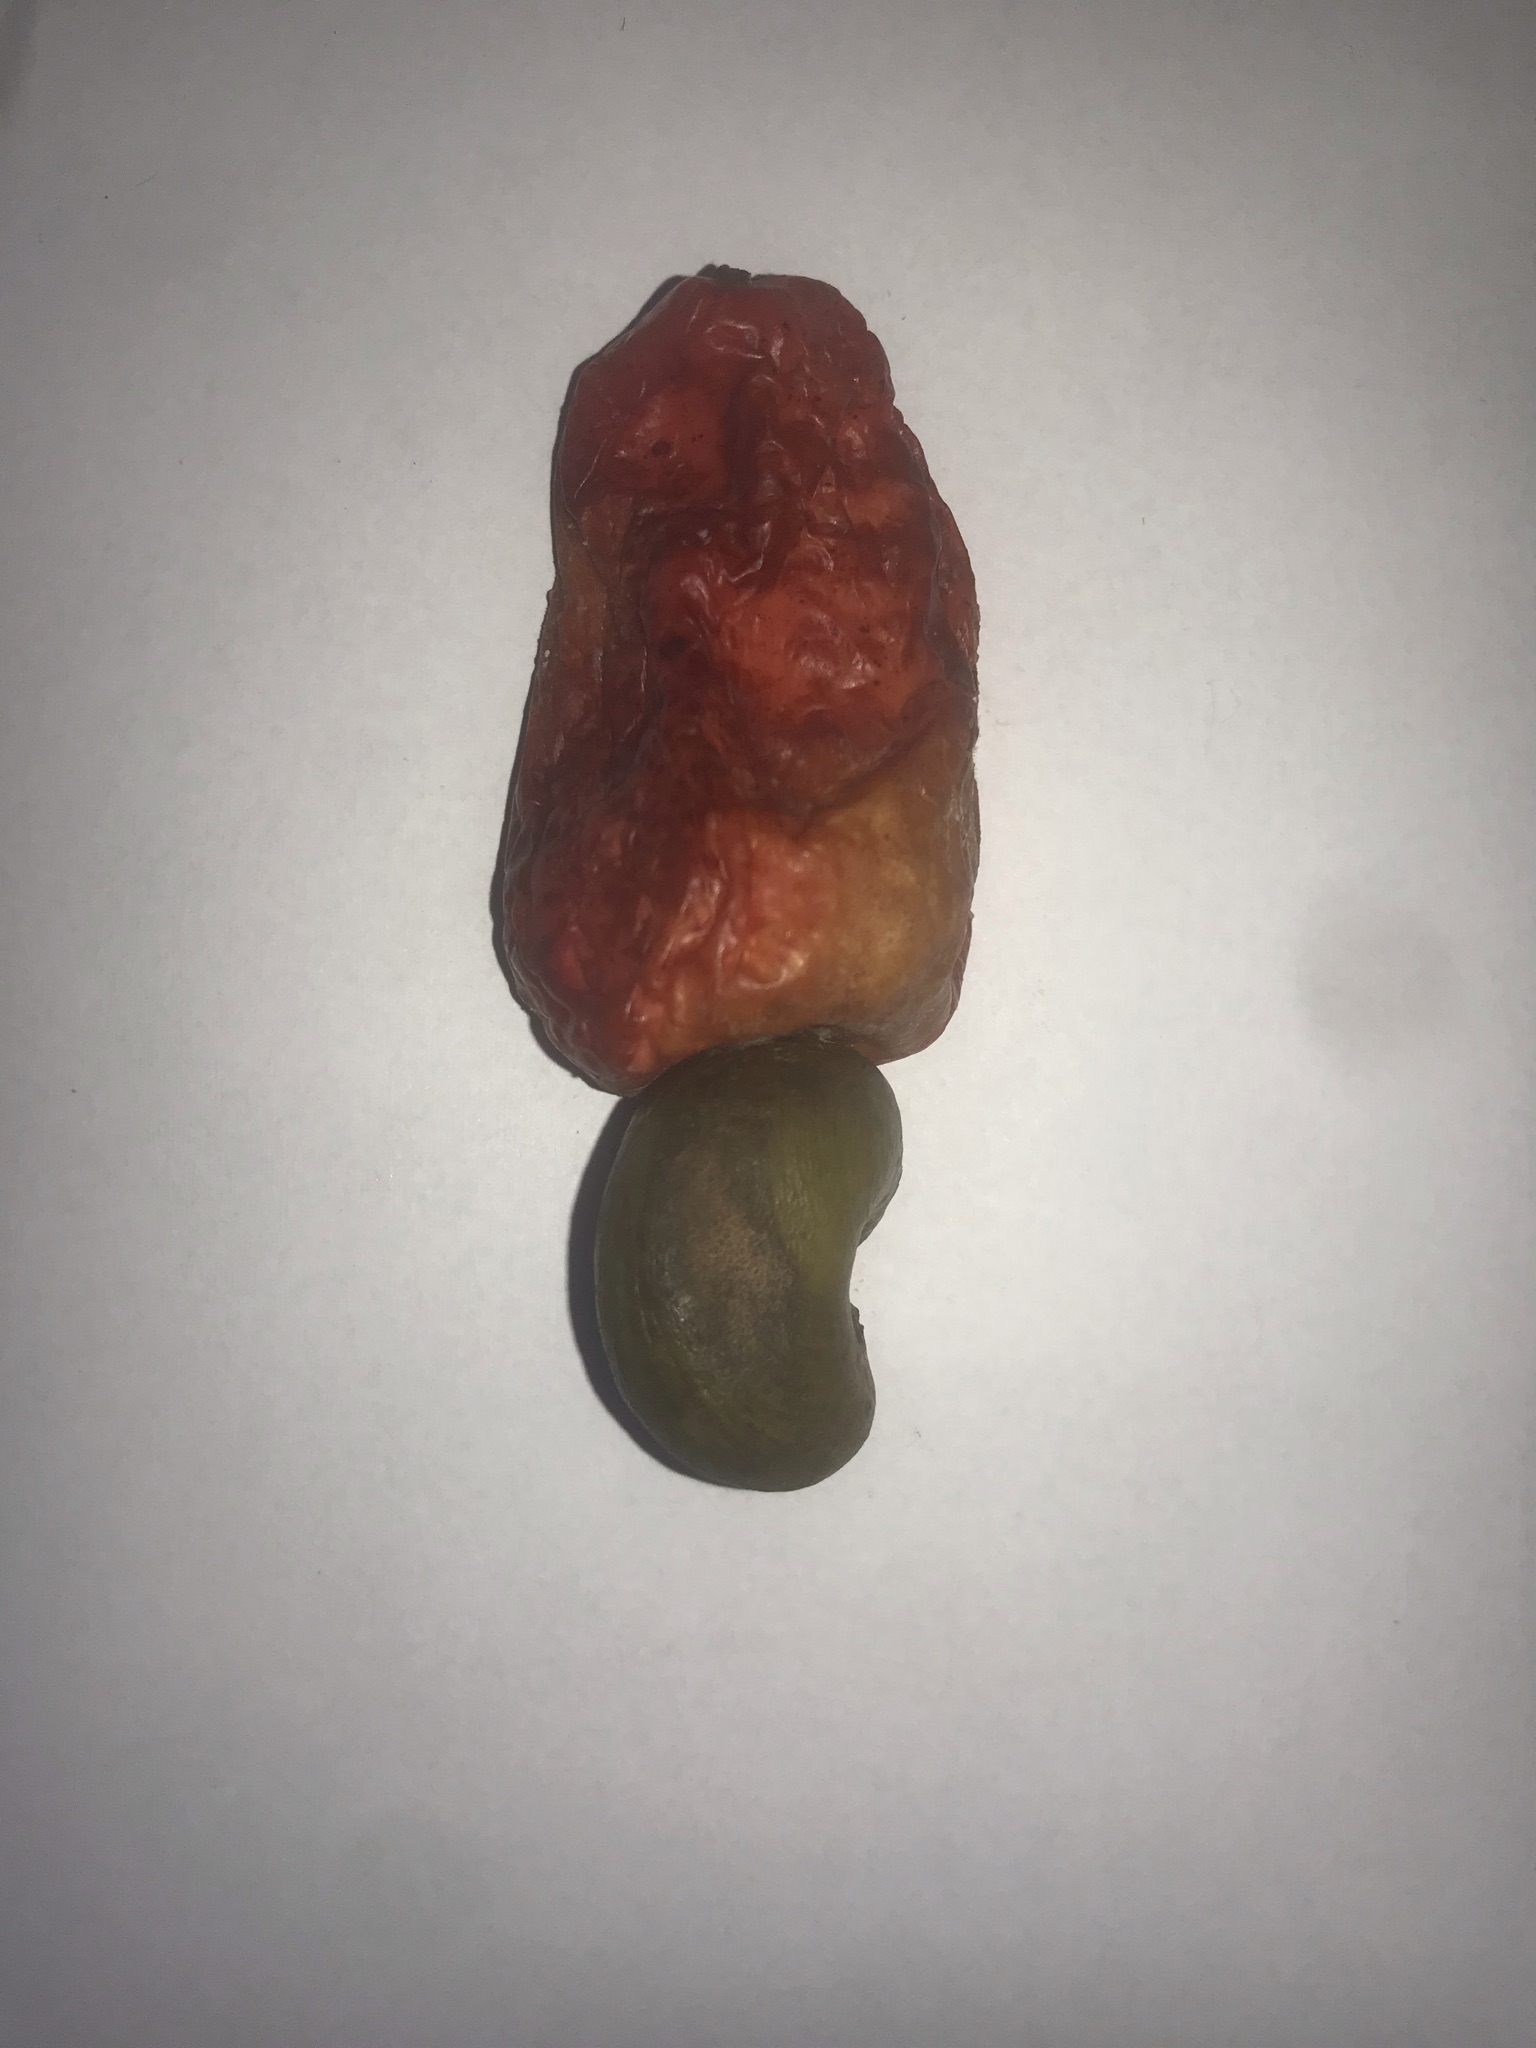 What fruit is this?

caju vermelho
